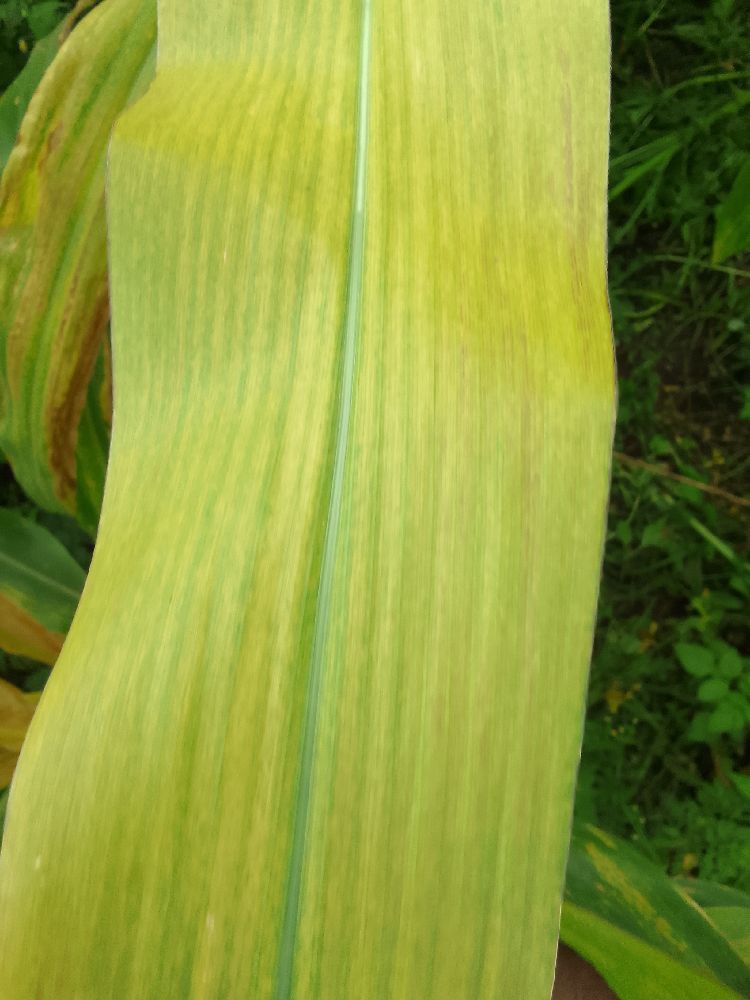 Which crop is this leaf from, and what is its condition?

maize, maize lethal necrosis
